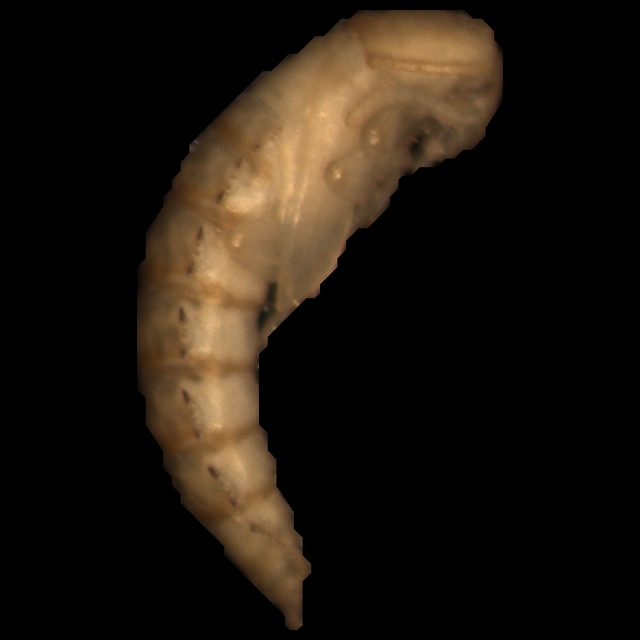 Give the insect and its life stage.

mealworm pupa
